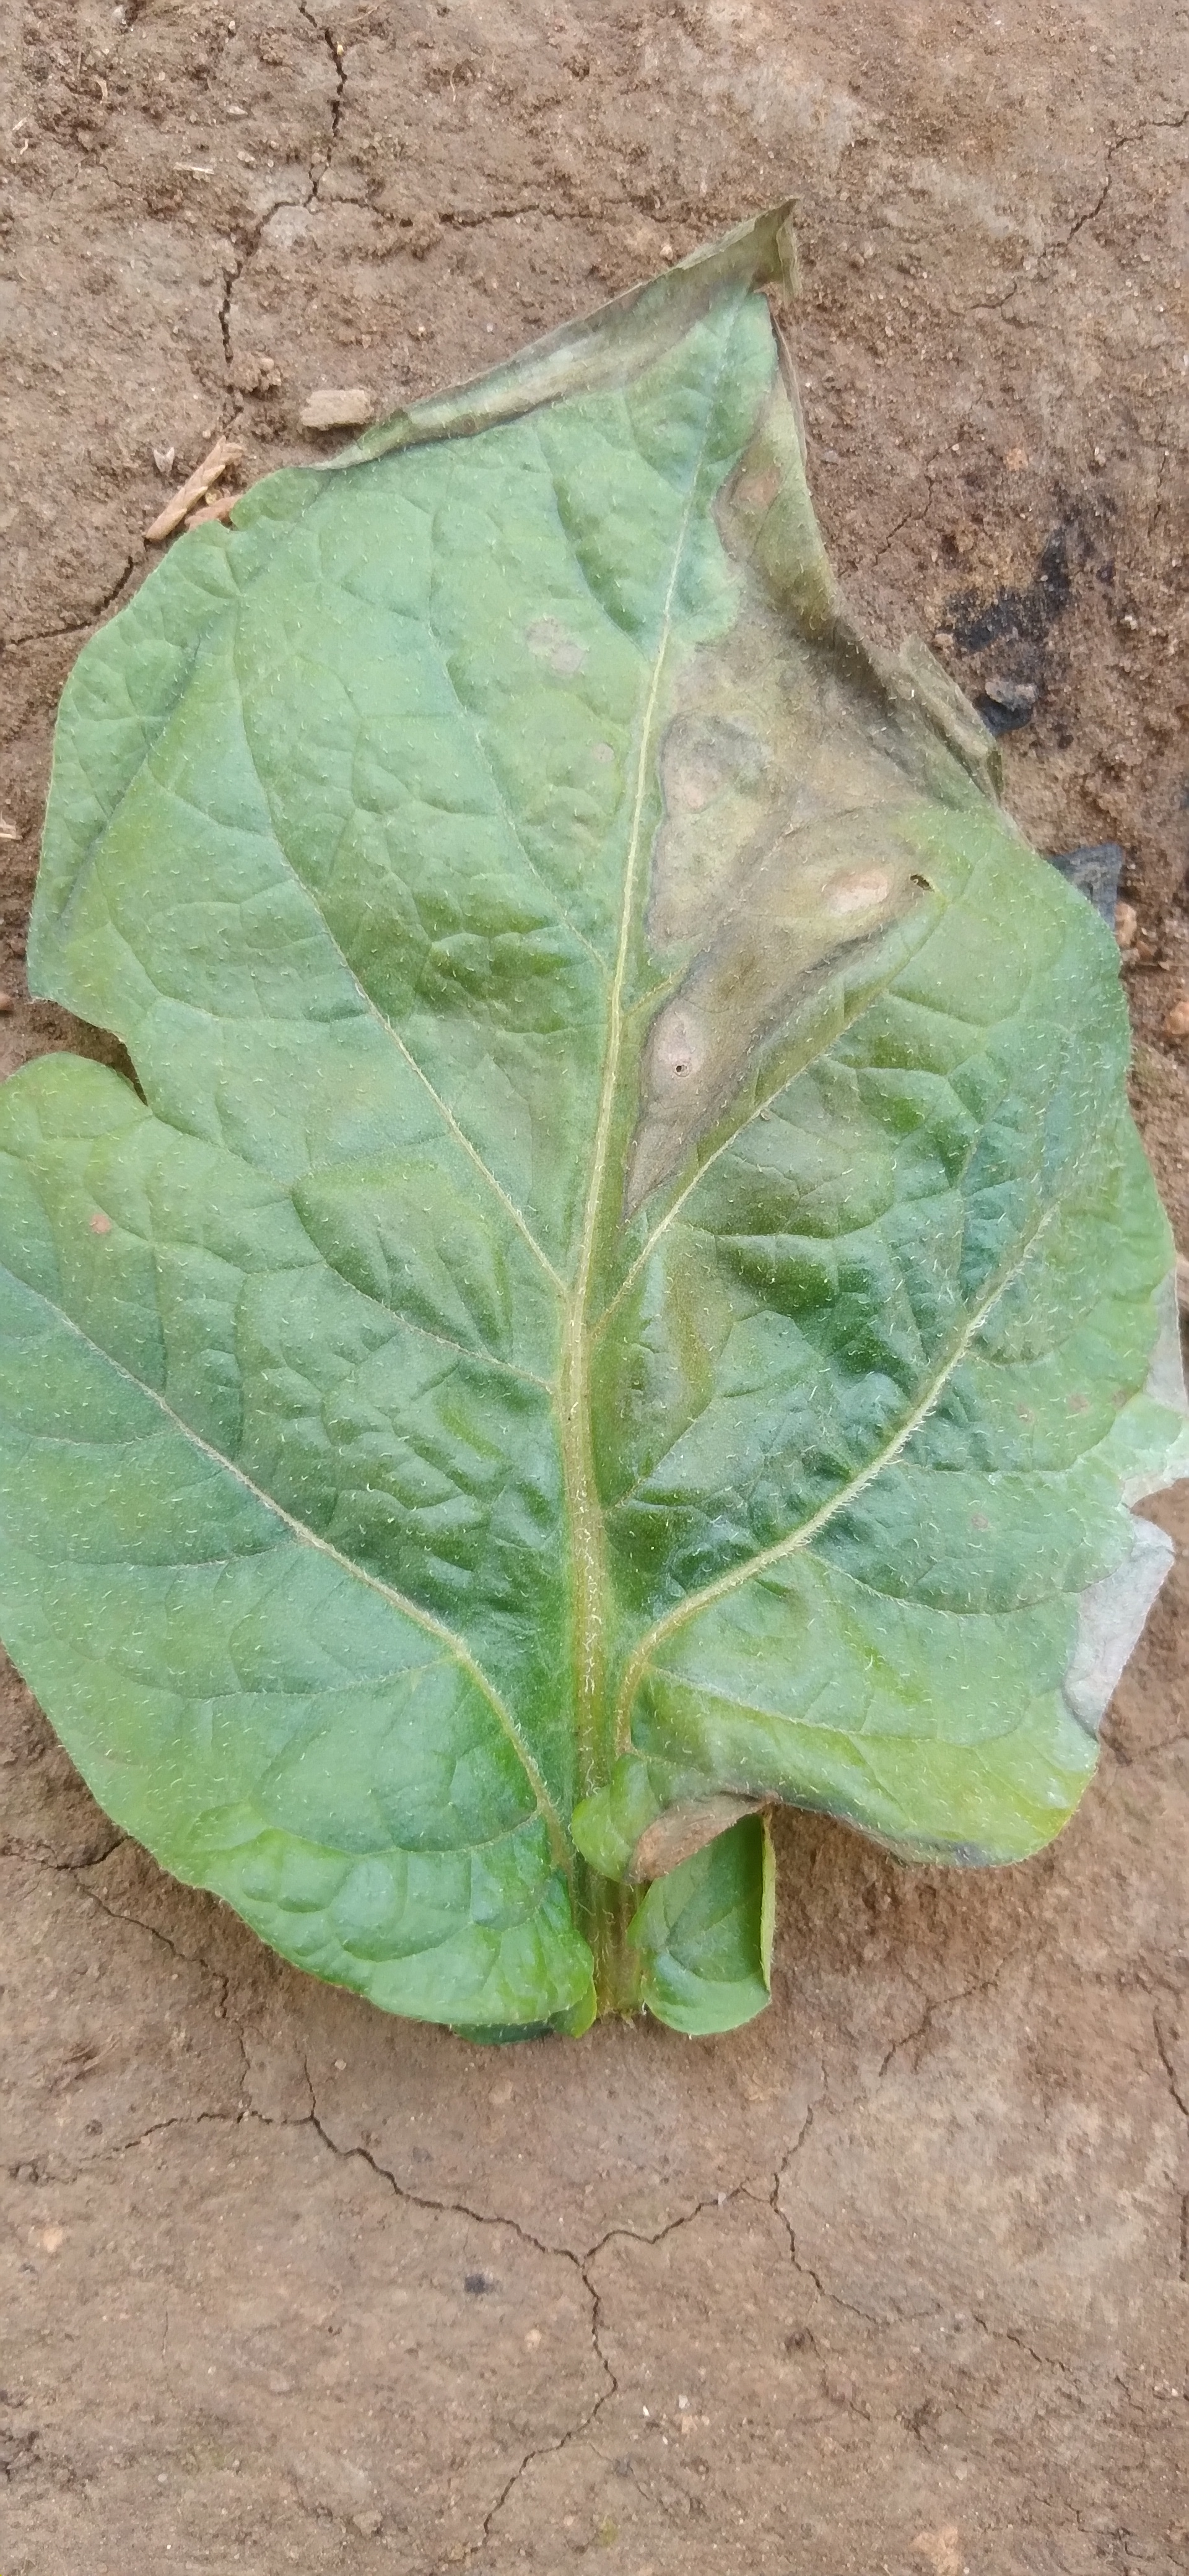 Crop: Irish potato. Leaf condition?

early blight
